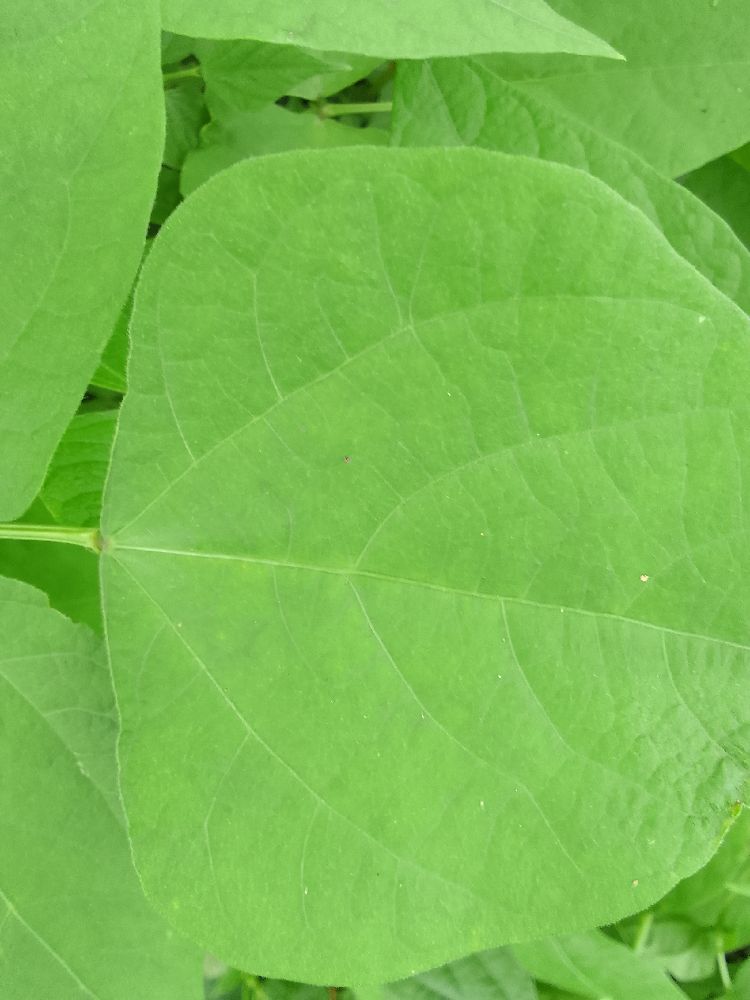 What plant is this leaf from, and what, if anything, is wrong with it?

common bean, healthy
